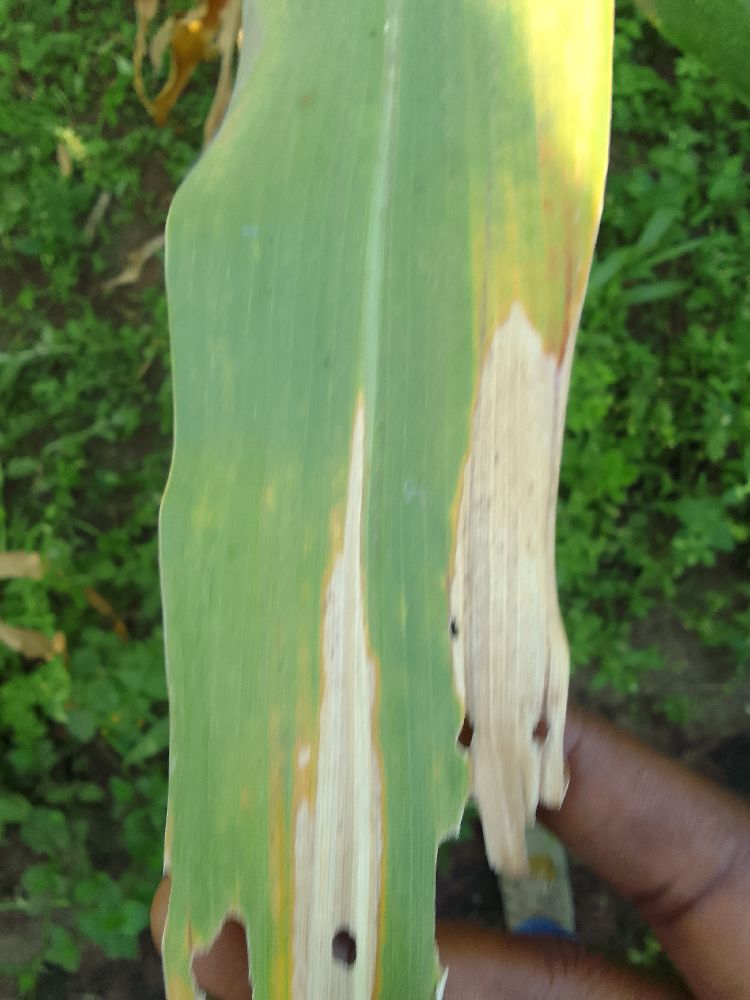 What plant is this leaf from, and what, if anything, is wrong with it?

maize, maize lethal necrosis
